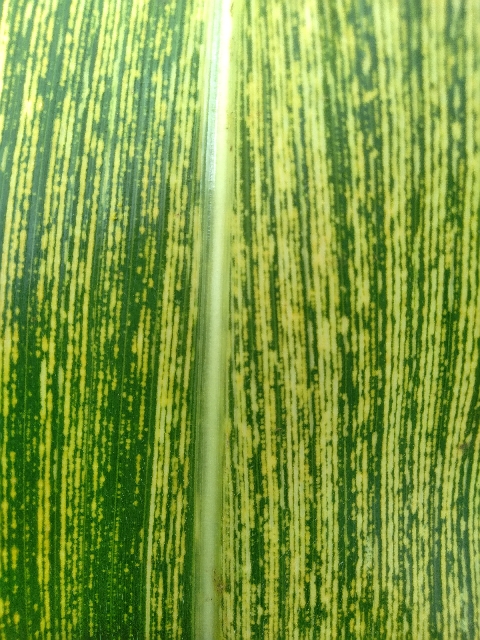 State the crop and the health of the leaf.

maize, maize streak virus
